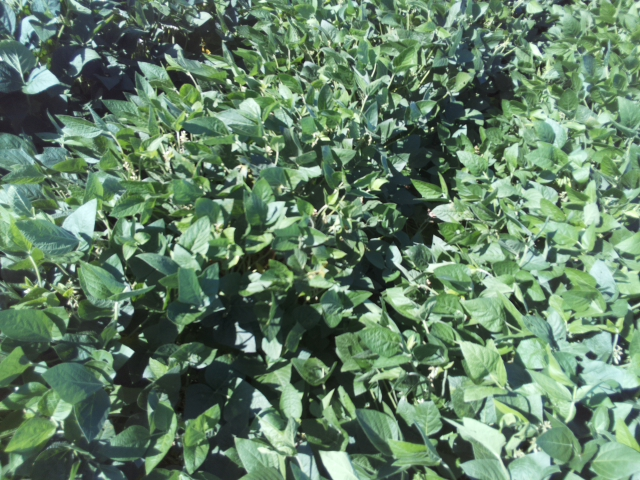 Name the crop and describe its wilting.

soybean, leaflets folding inward at secondary pulvinus with no turgor loss in leaflets or petioles
